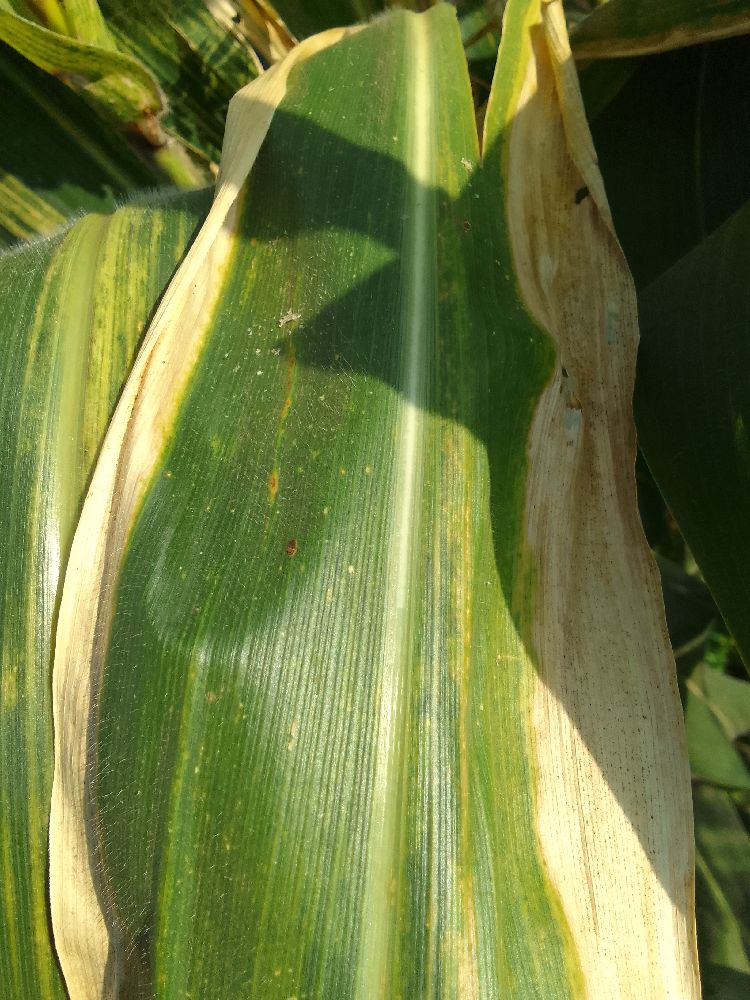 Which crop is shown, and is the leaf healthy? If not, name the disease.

maize, maize lethal necrosis
